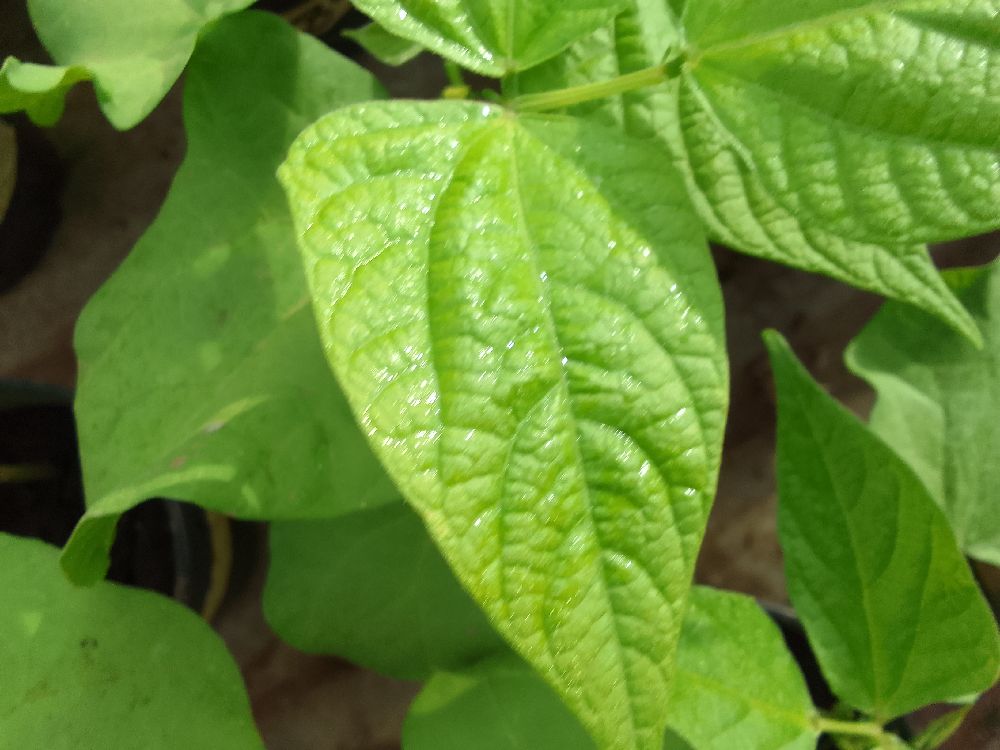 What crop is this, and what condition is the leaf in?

common bean, healthy
